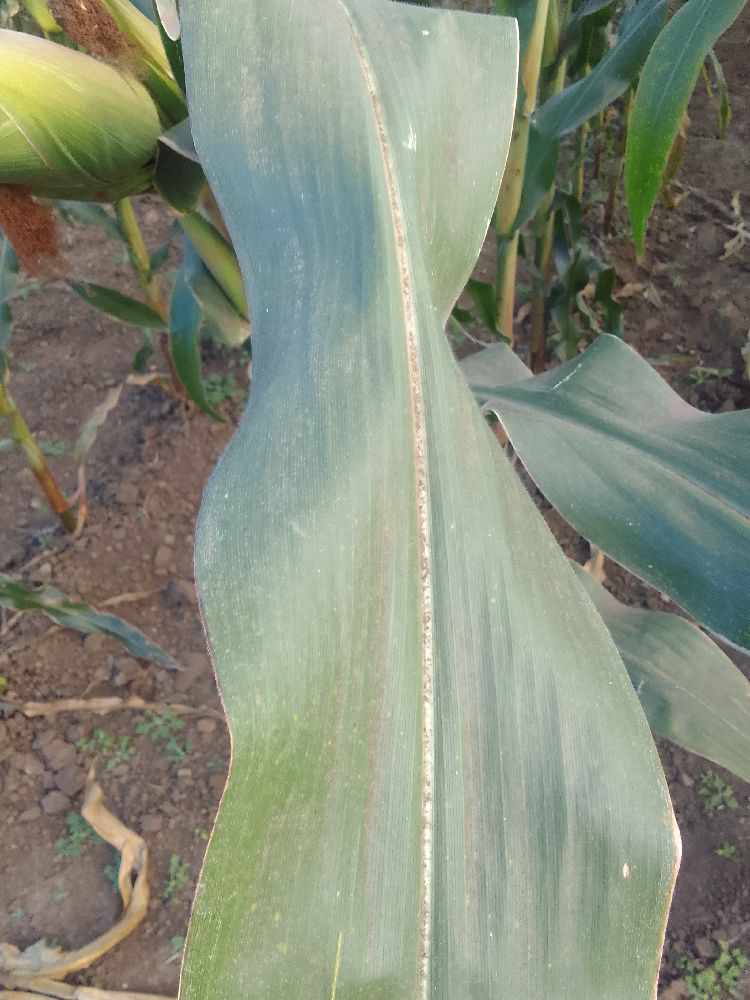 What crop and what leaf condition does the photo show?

maize, healthy
